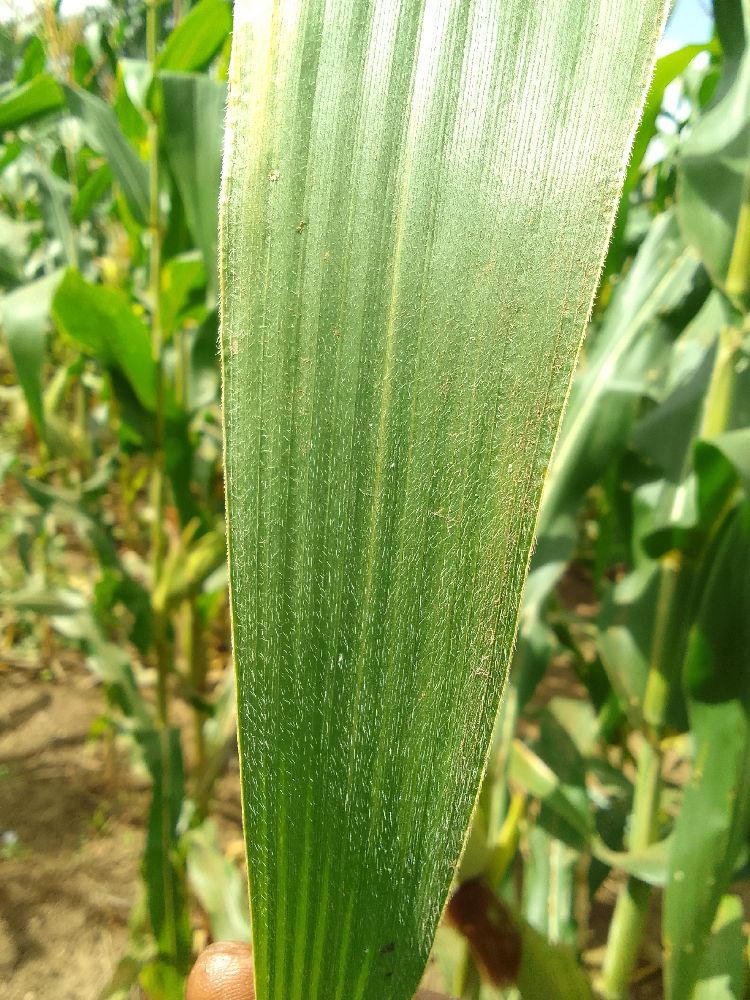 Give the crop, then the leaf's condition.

maize, healthy
